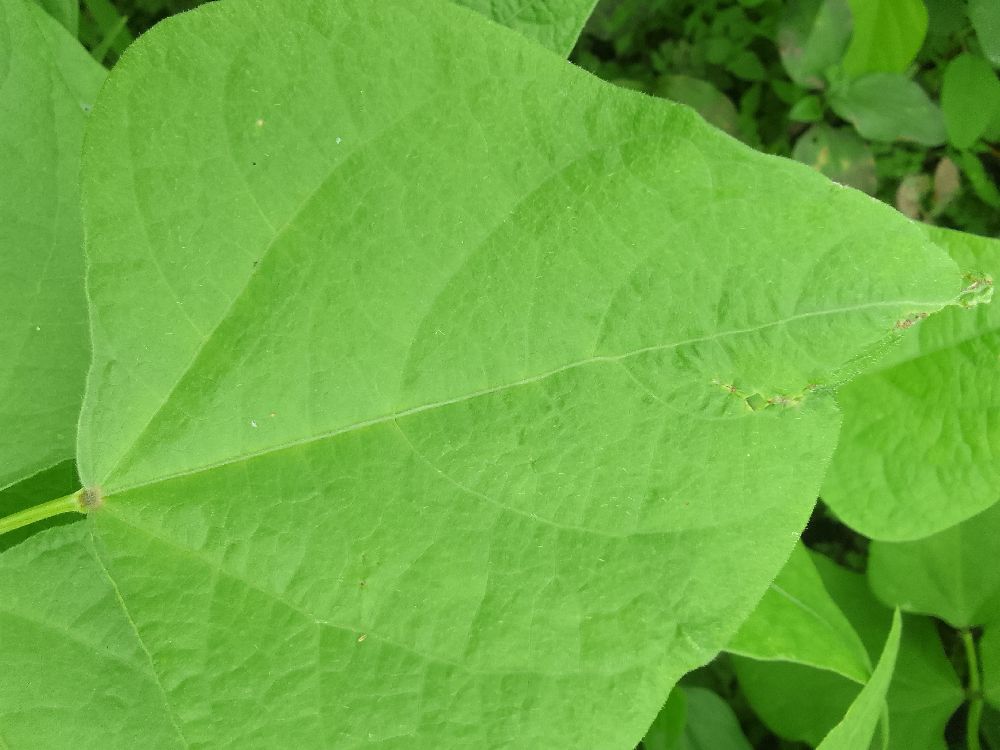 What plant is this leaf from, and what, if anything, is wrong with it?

common bean, healthy
